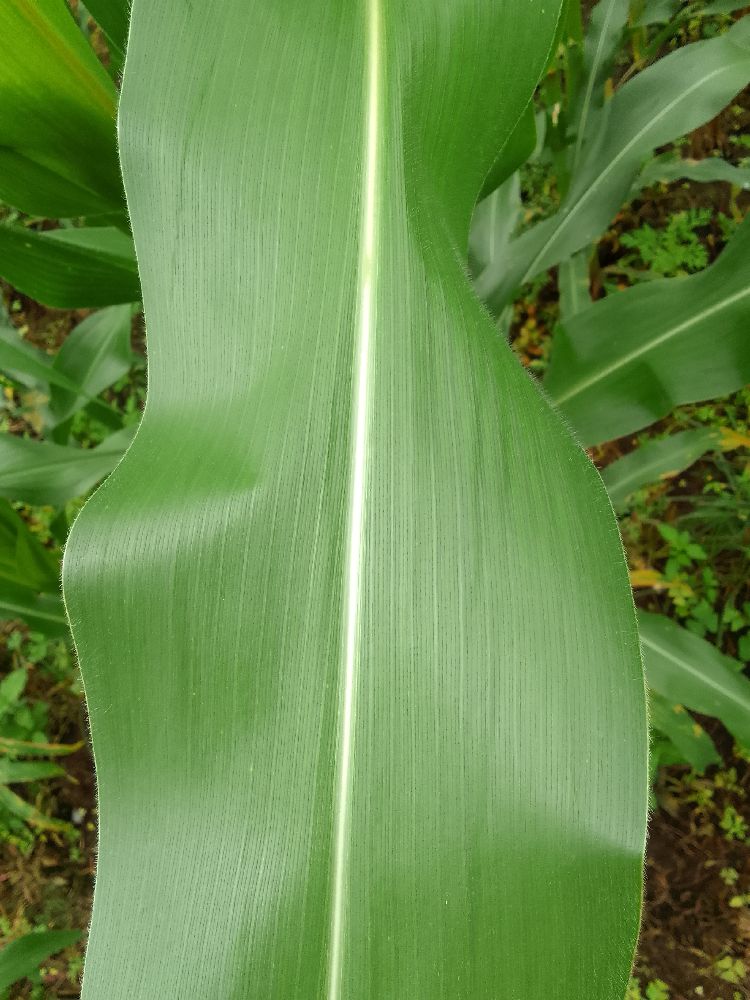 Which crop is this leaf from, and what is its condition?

maize, healthy
